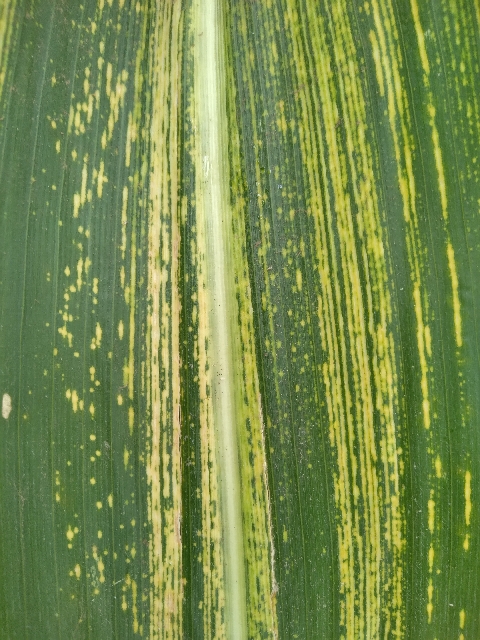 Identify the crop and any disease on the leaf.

maize, maize streak virus
